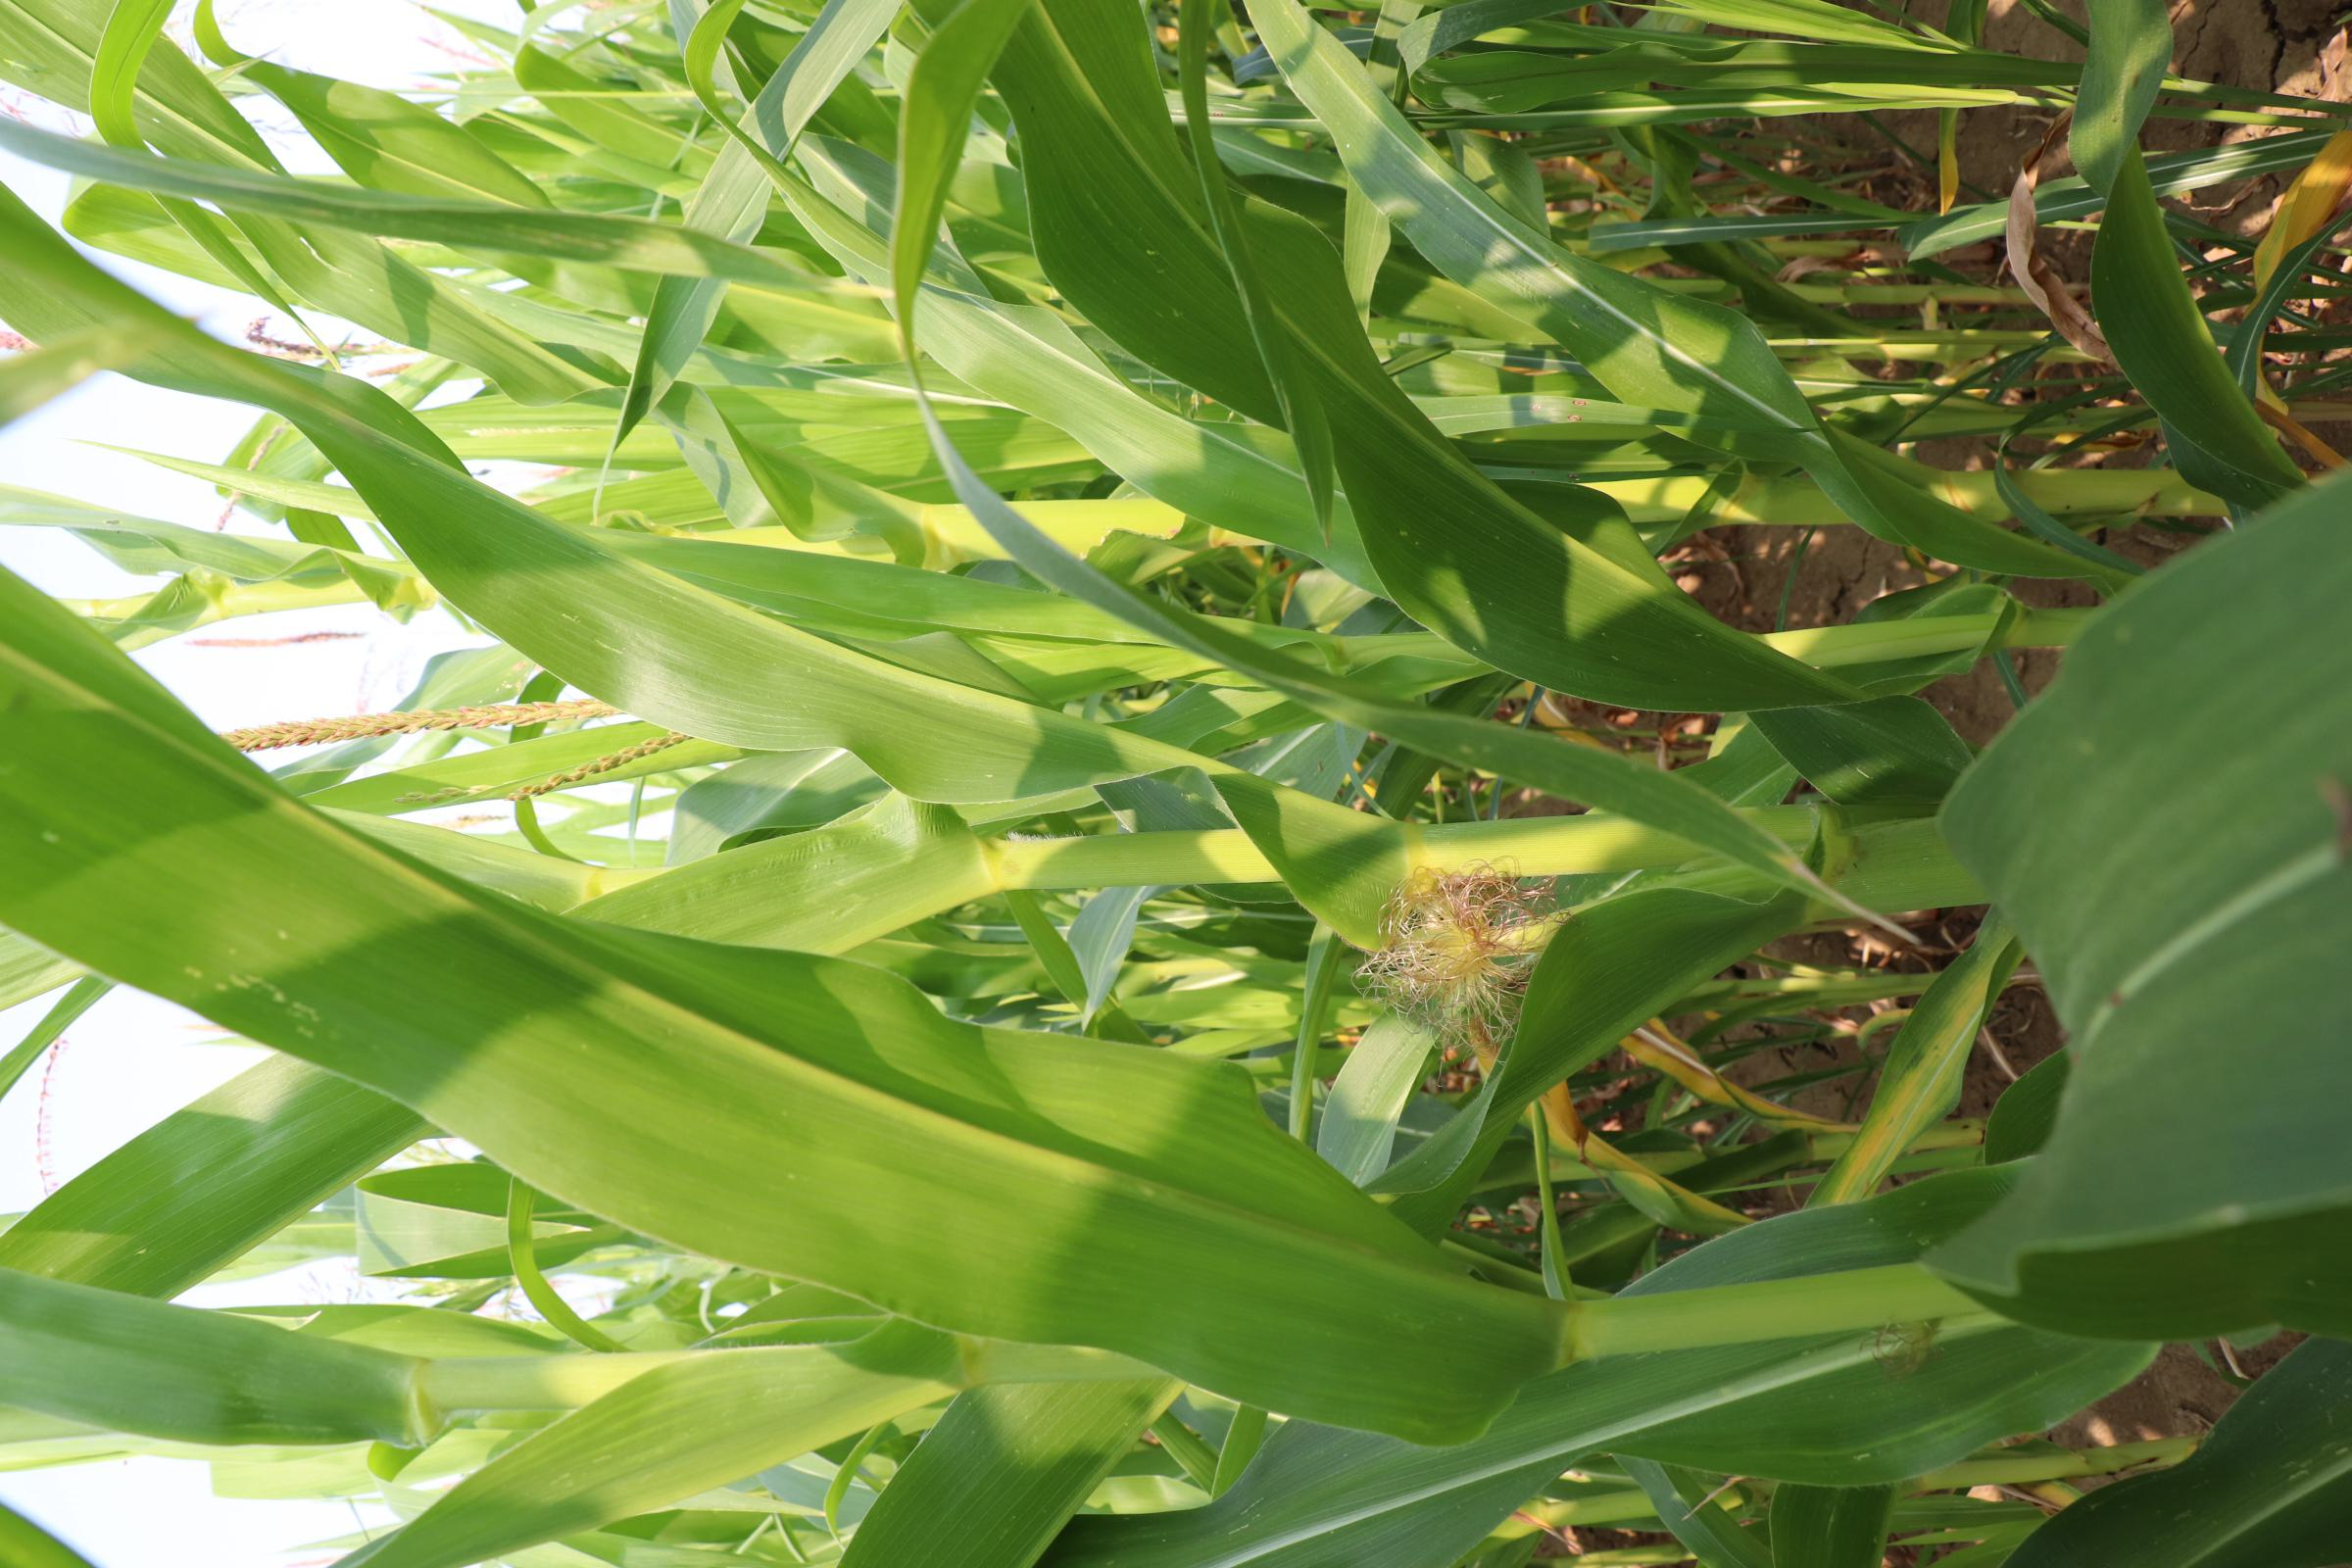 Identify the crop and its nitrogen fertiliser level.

maize, no added nitrogen
